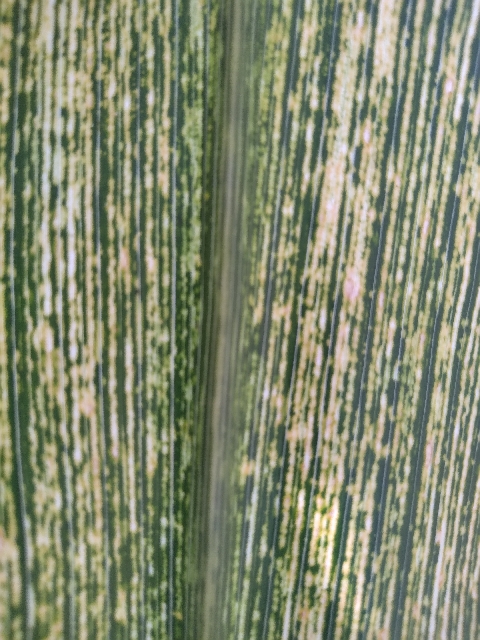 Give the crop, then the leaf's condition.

maize, maize streak virus
